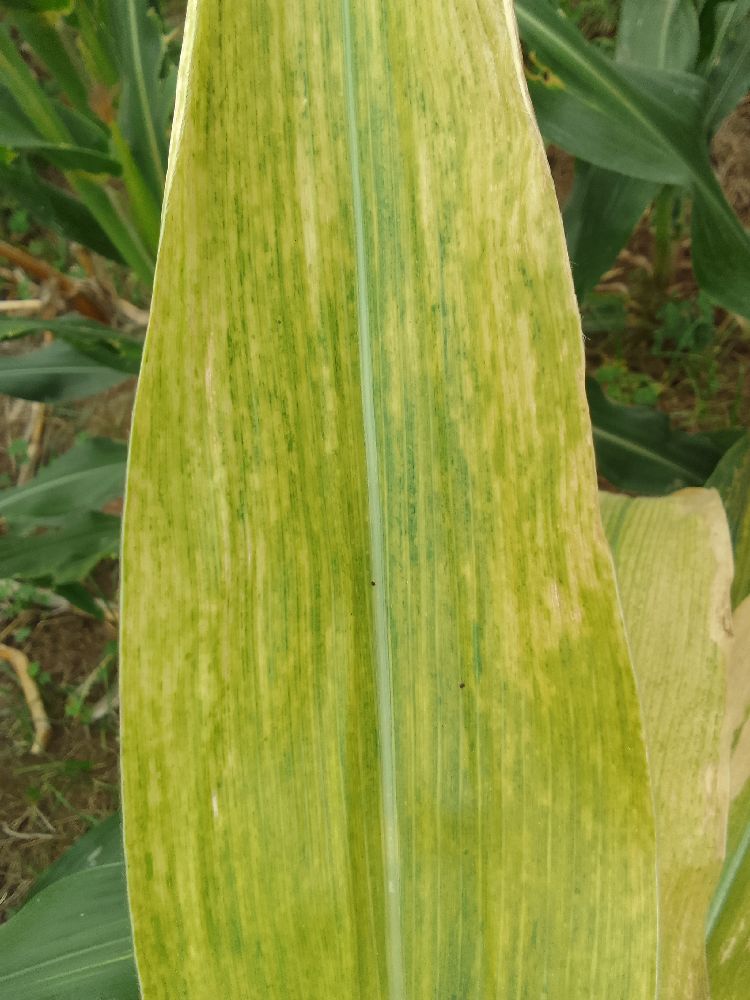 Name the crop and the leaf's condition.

maize, maize lethal necrosis
